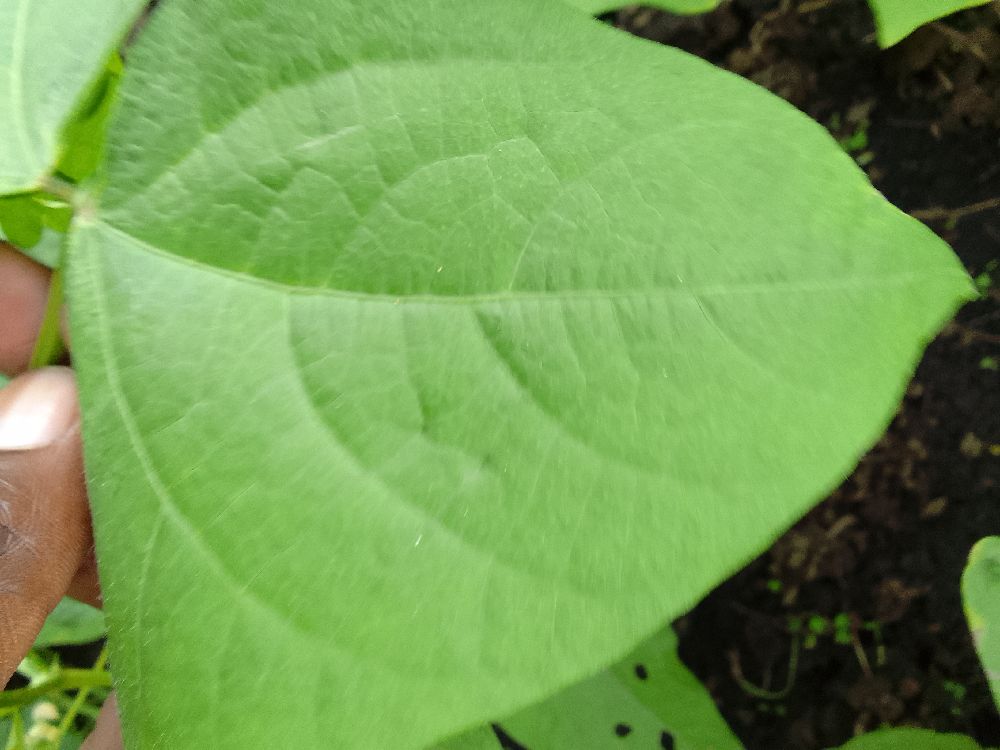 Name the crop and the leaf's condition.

common bean, healthy
